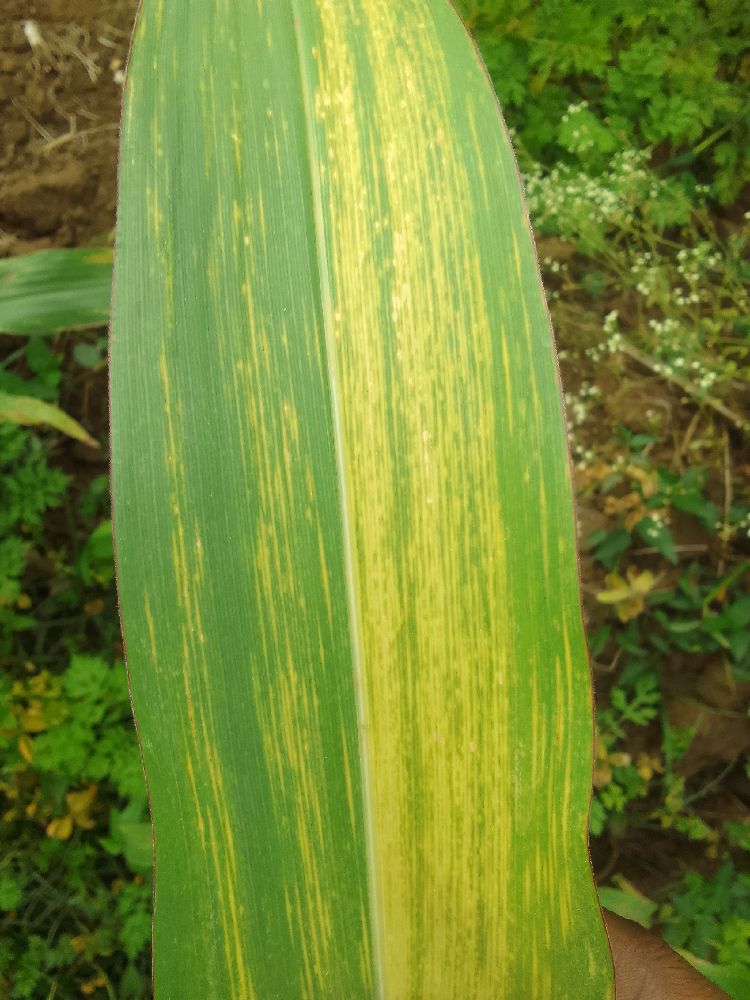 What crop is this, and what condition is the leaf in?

maize, maize lethal necrosis
